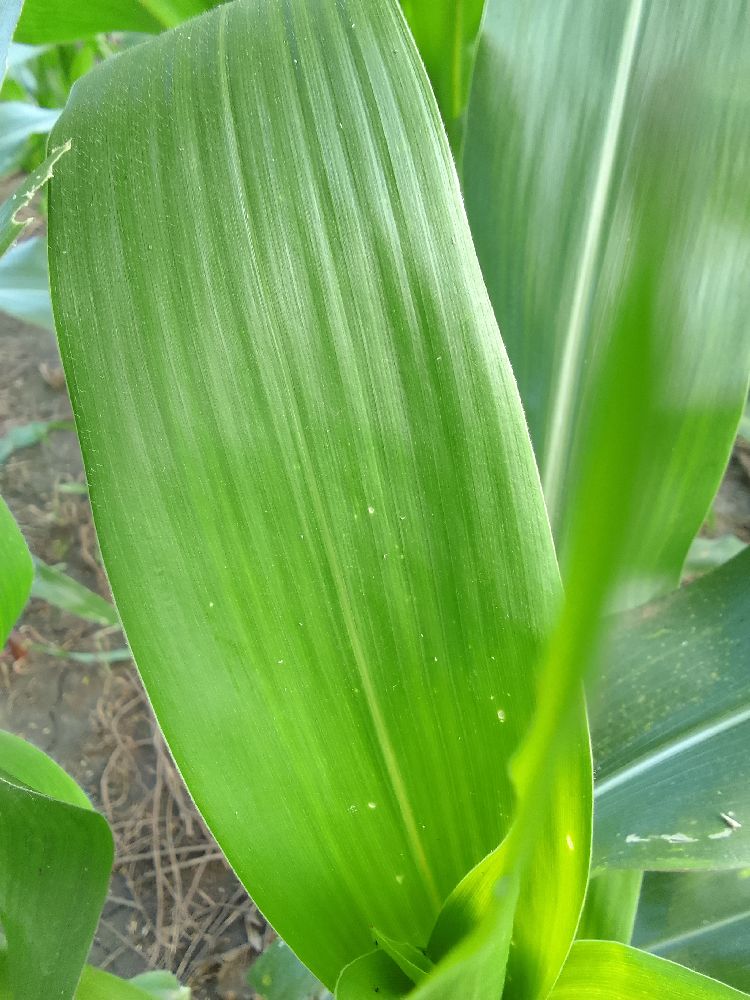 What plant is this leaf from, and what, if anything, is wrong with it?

maize, healthy
